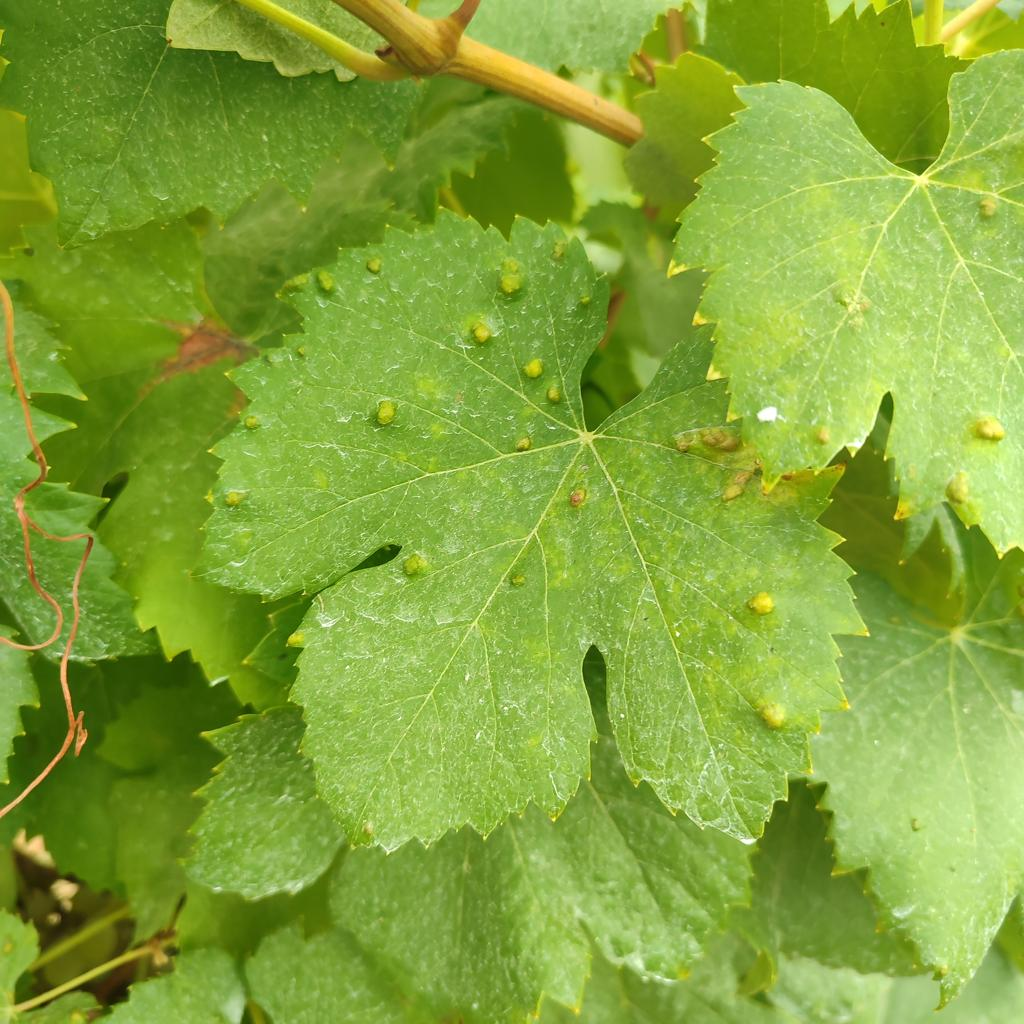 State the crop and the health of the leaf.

grapevine, erineum mite
